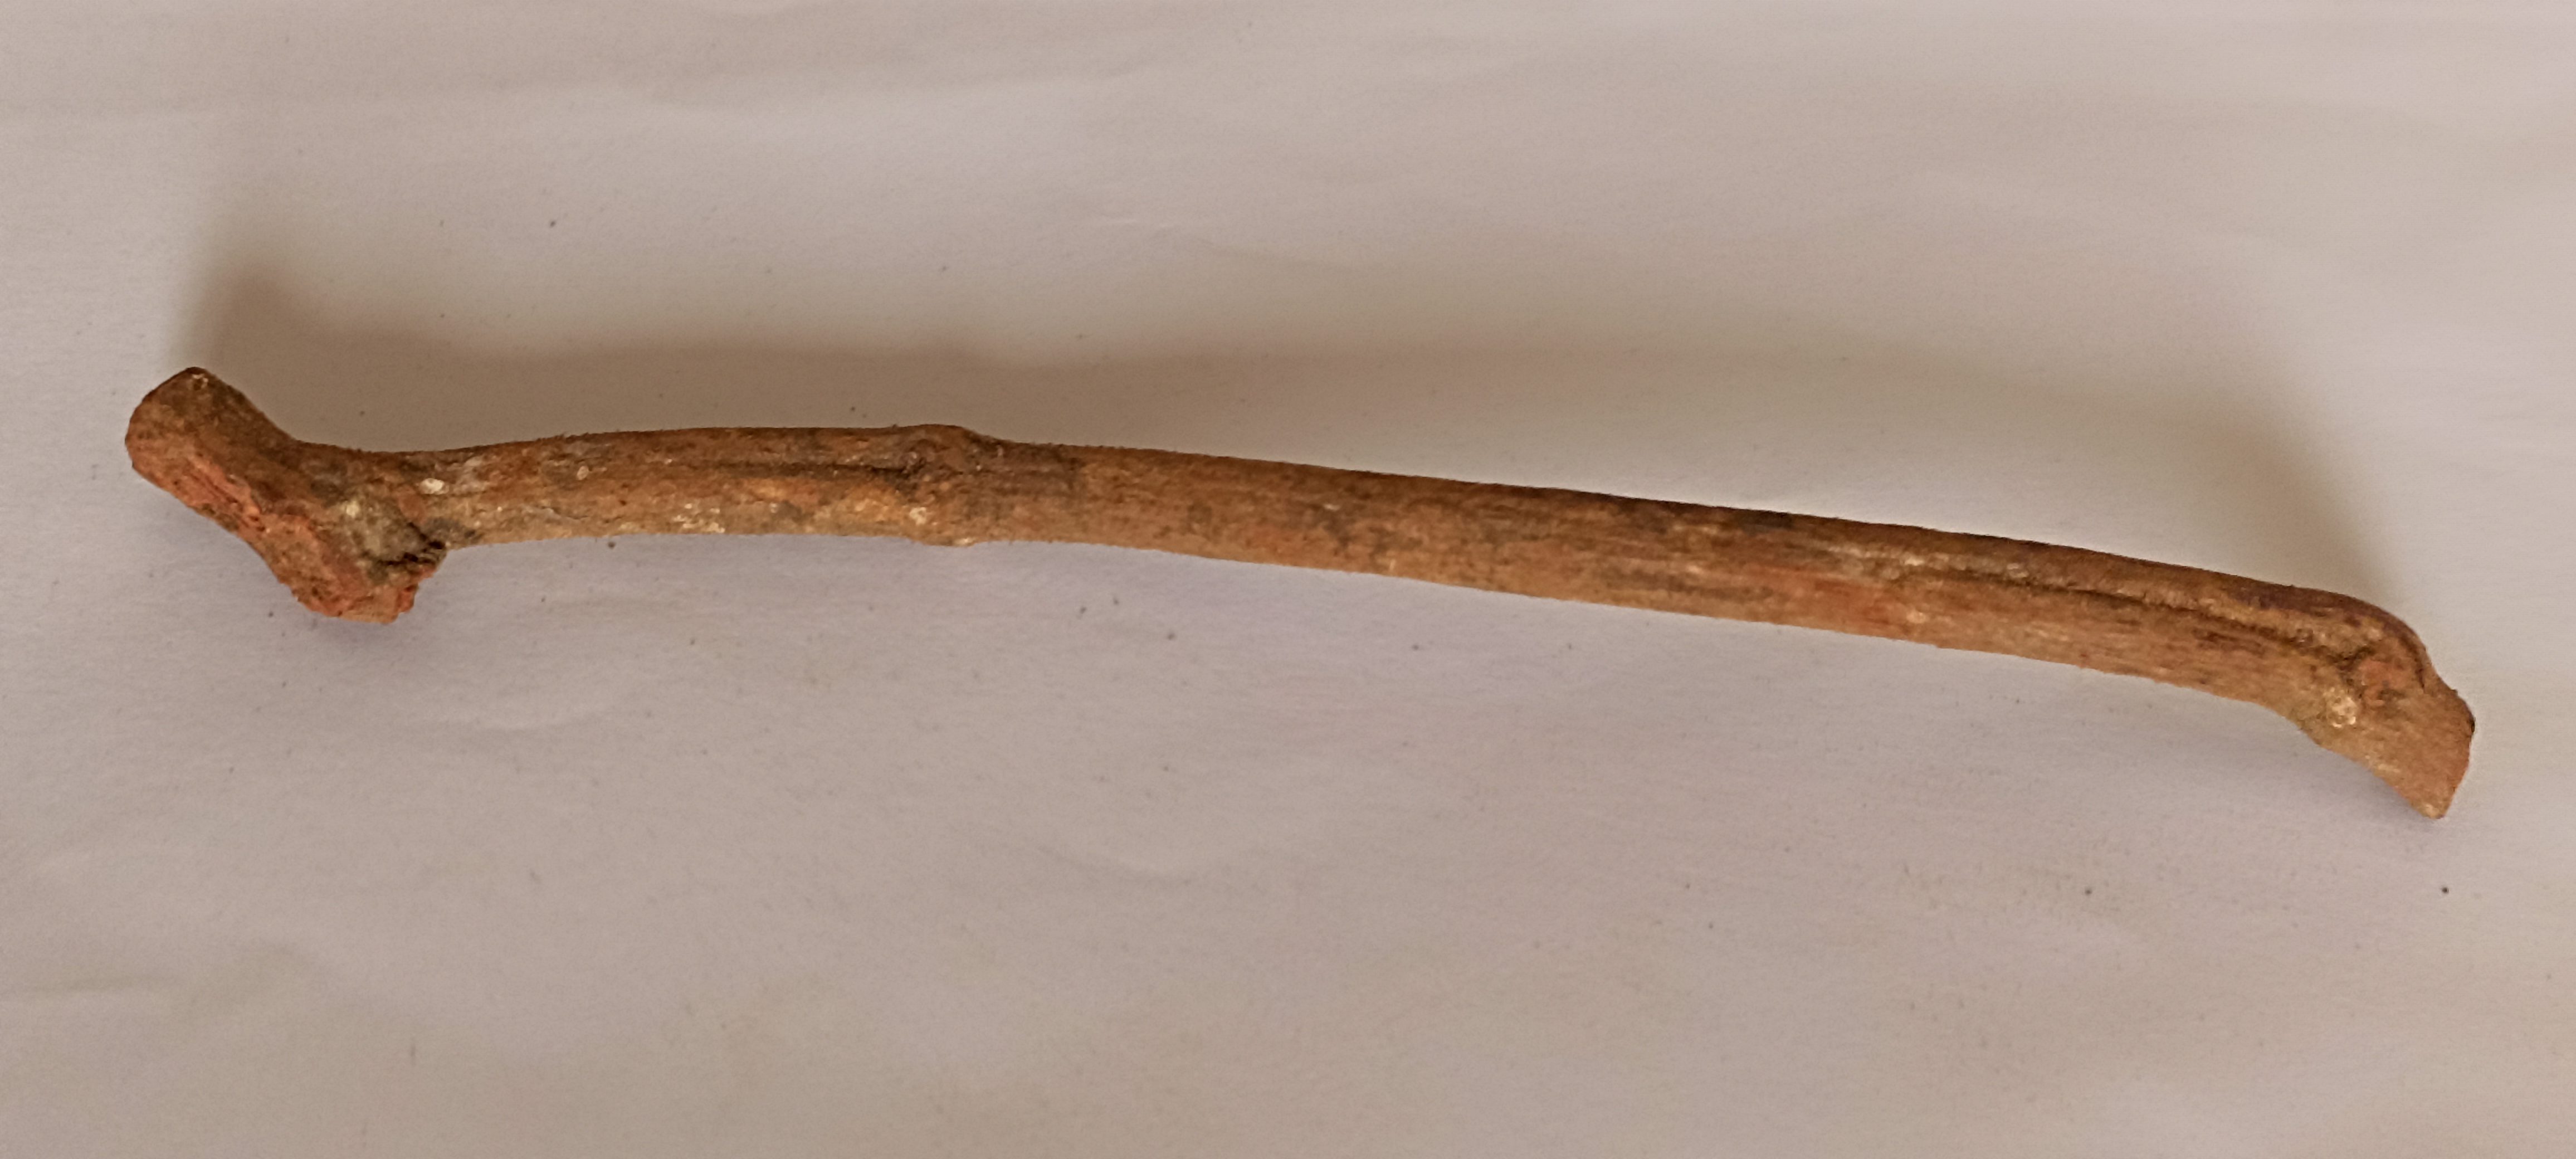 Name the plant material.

manjistha
